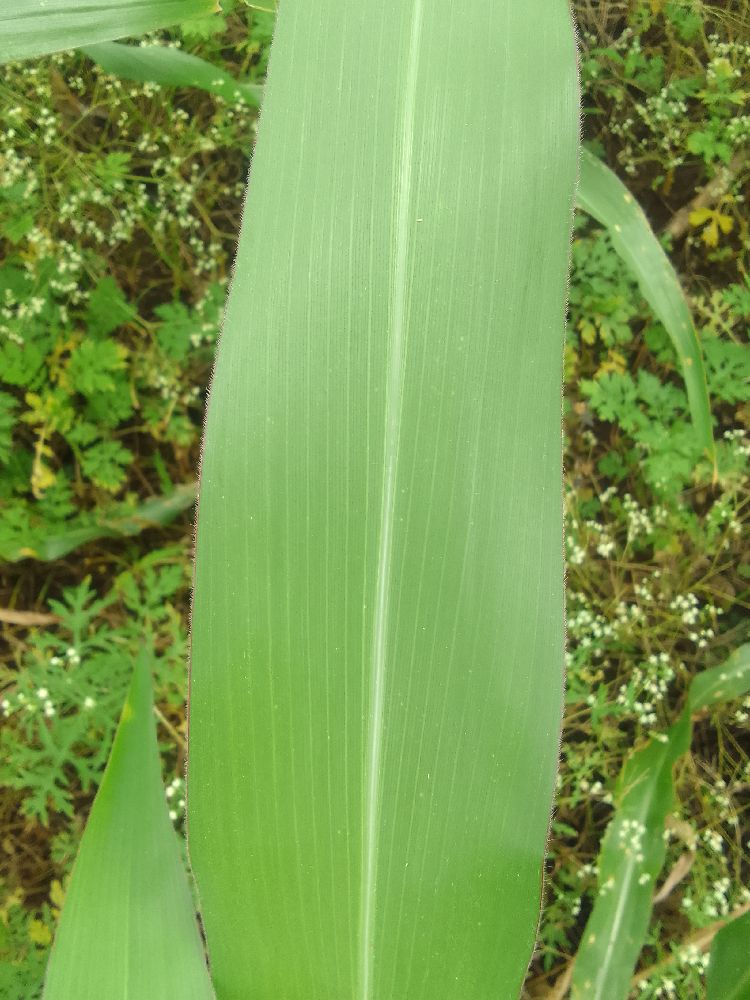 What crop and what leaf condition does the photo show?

maize, healthy
